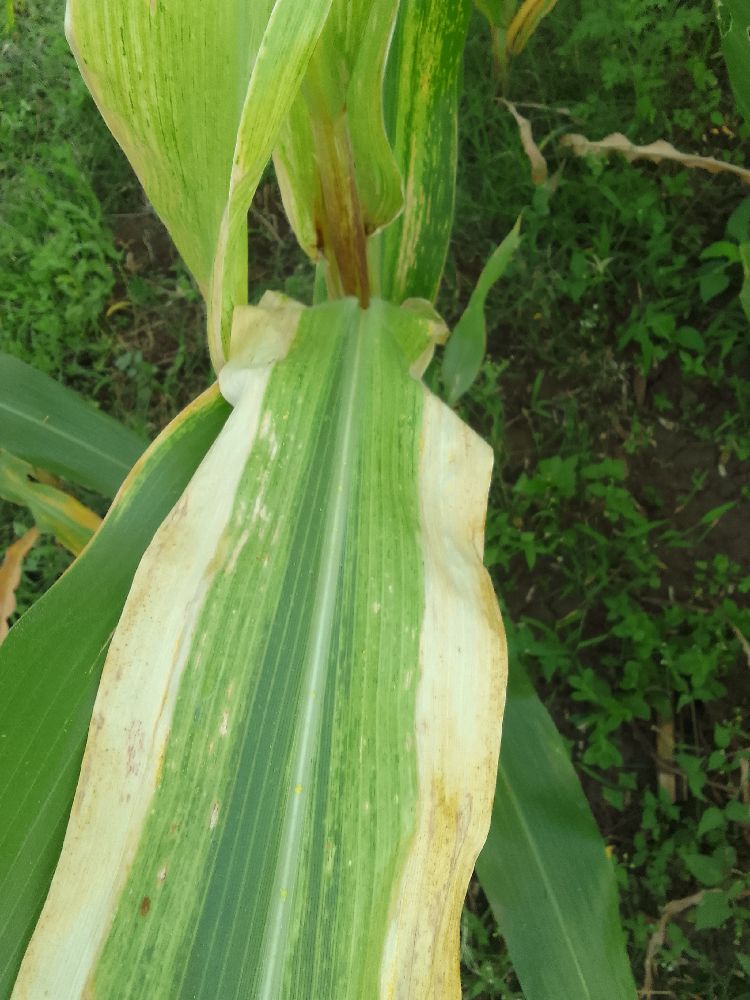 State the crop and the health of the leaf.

maize, maize lethal necrosis
